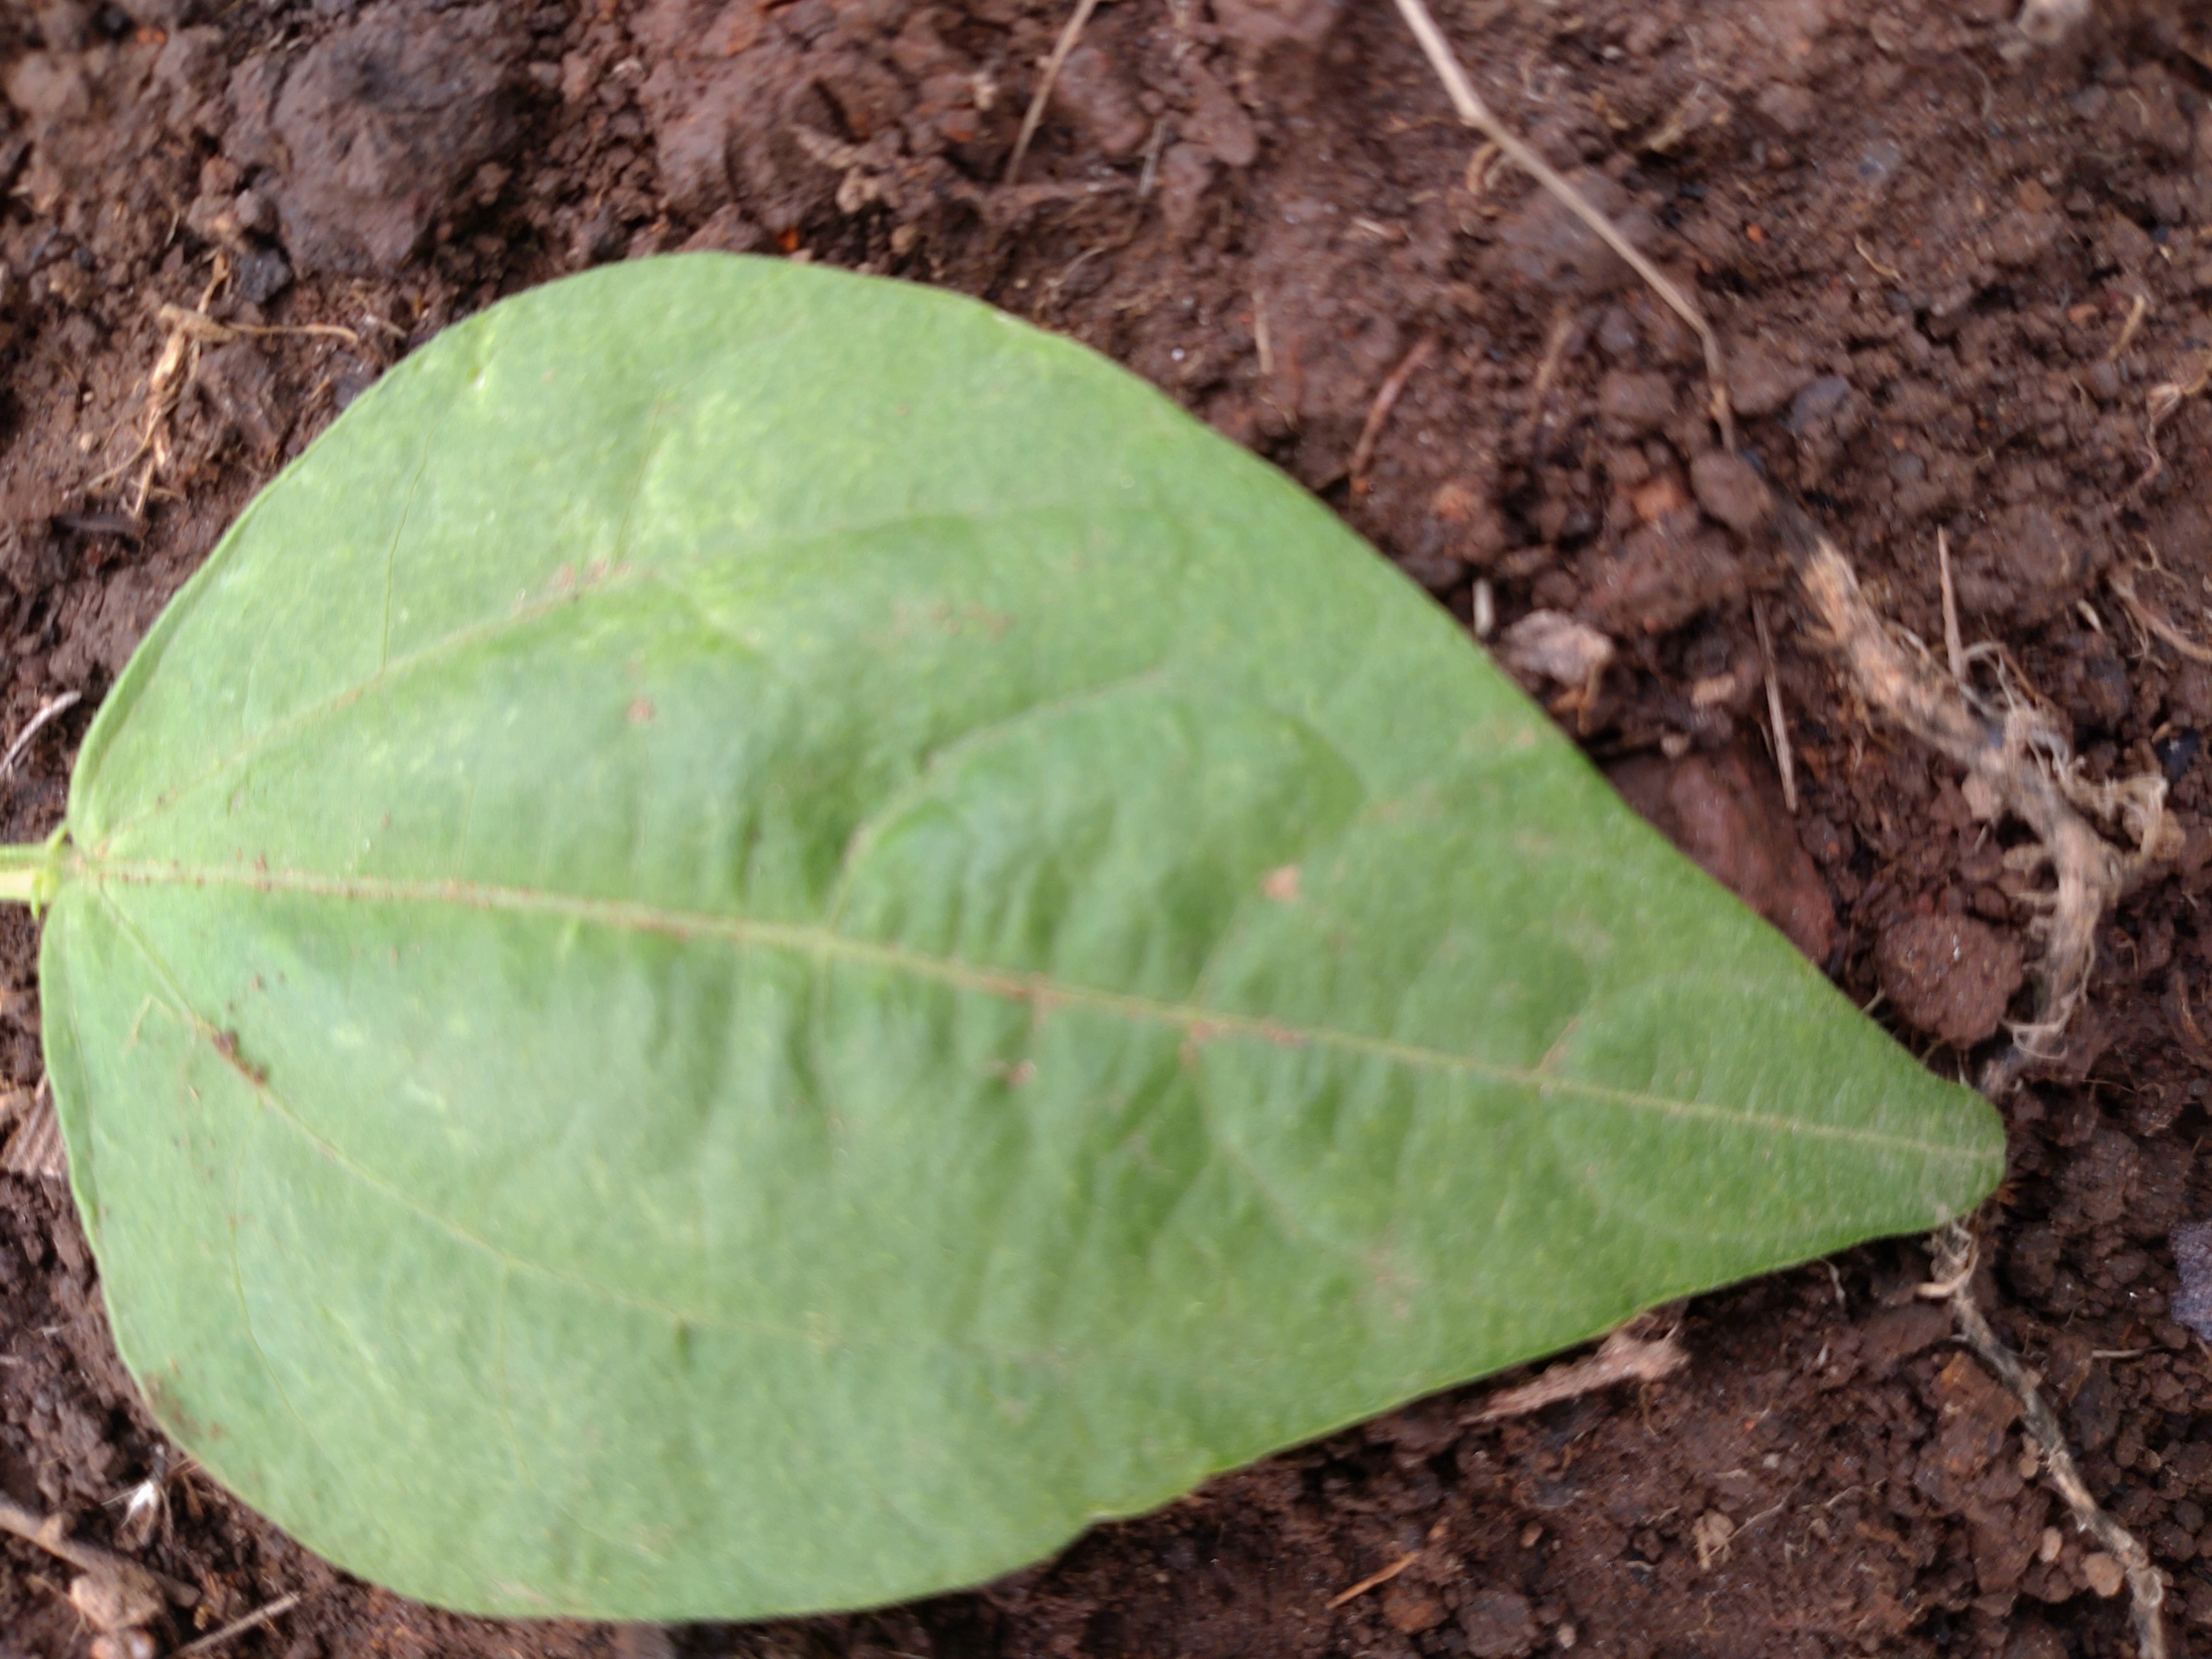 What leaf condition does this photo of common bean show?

healthy
